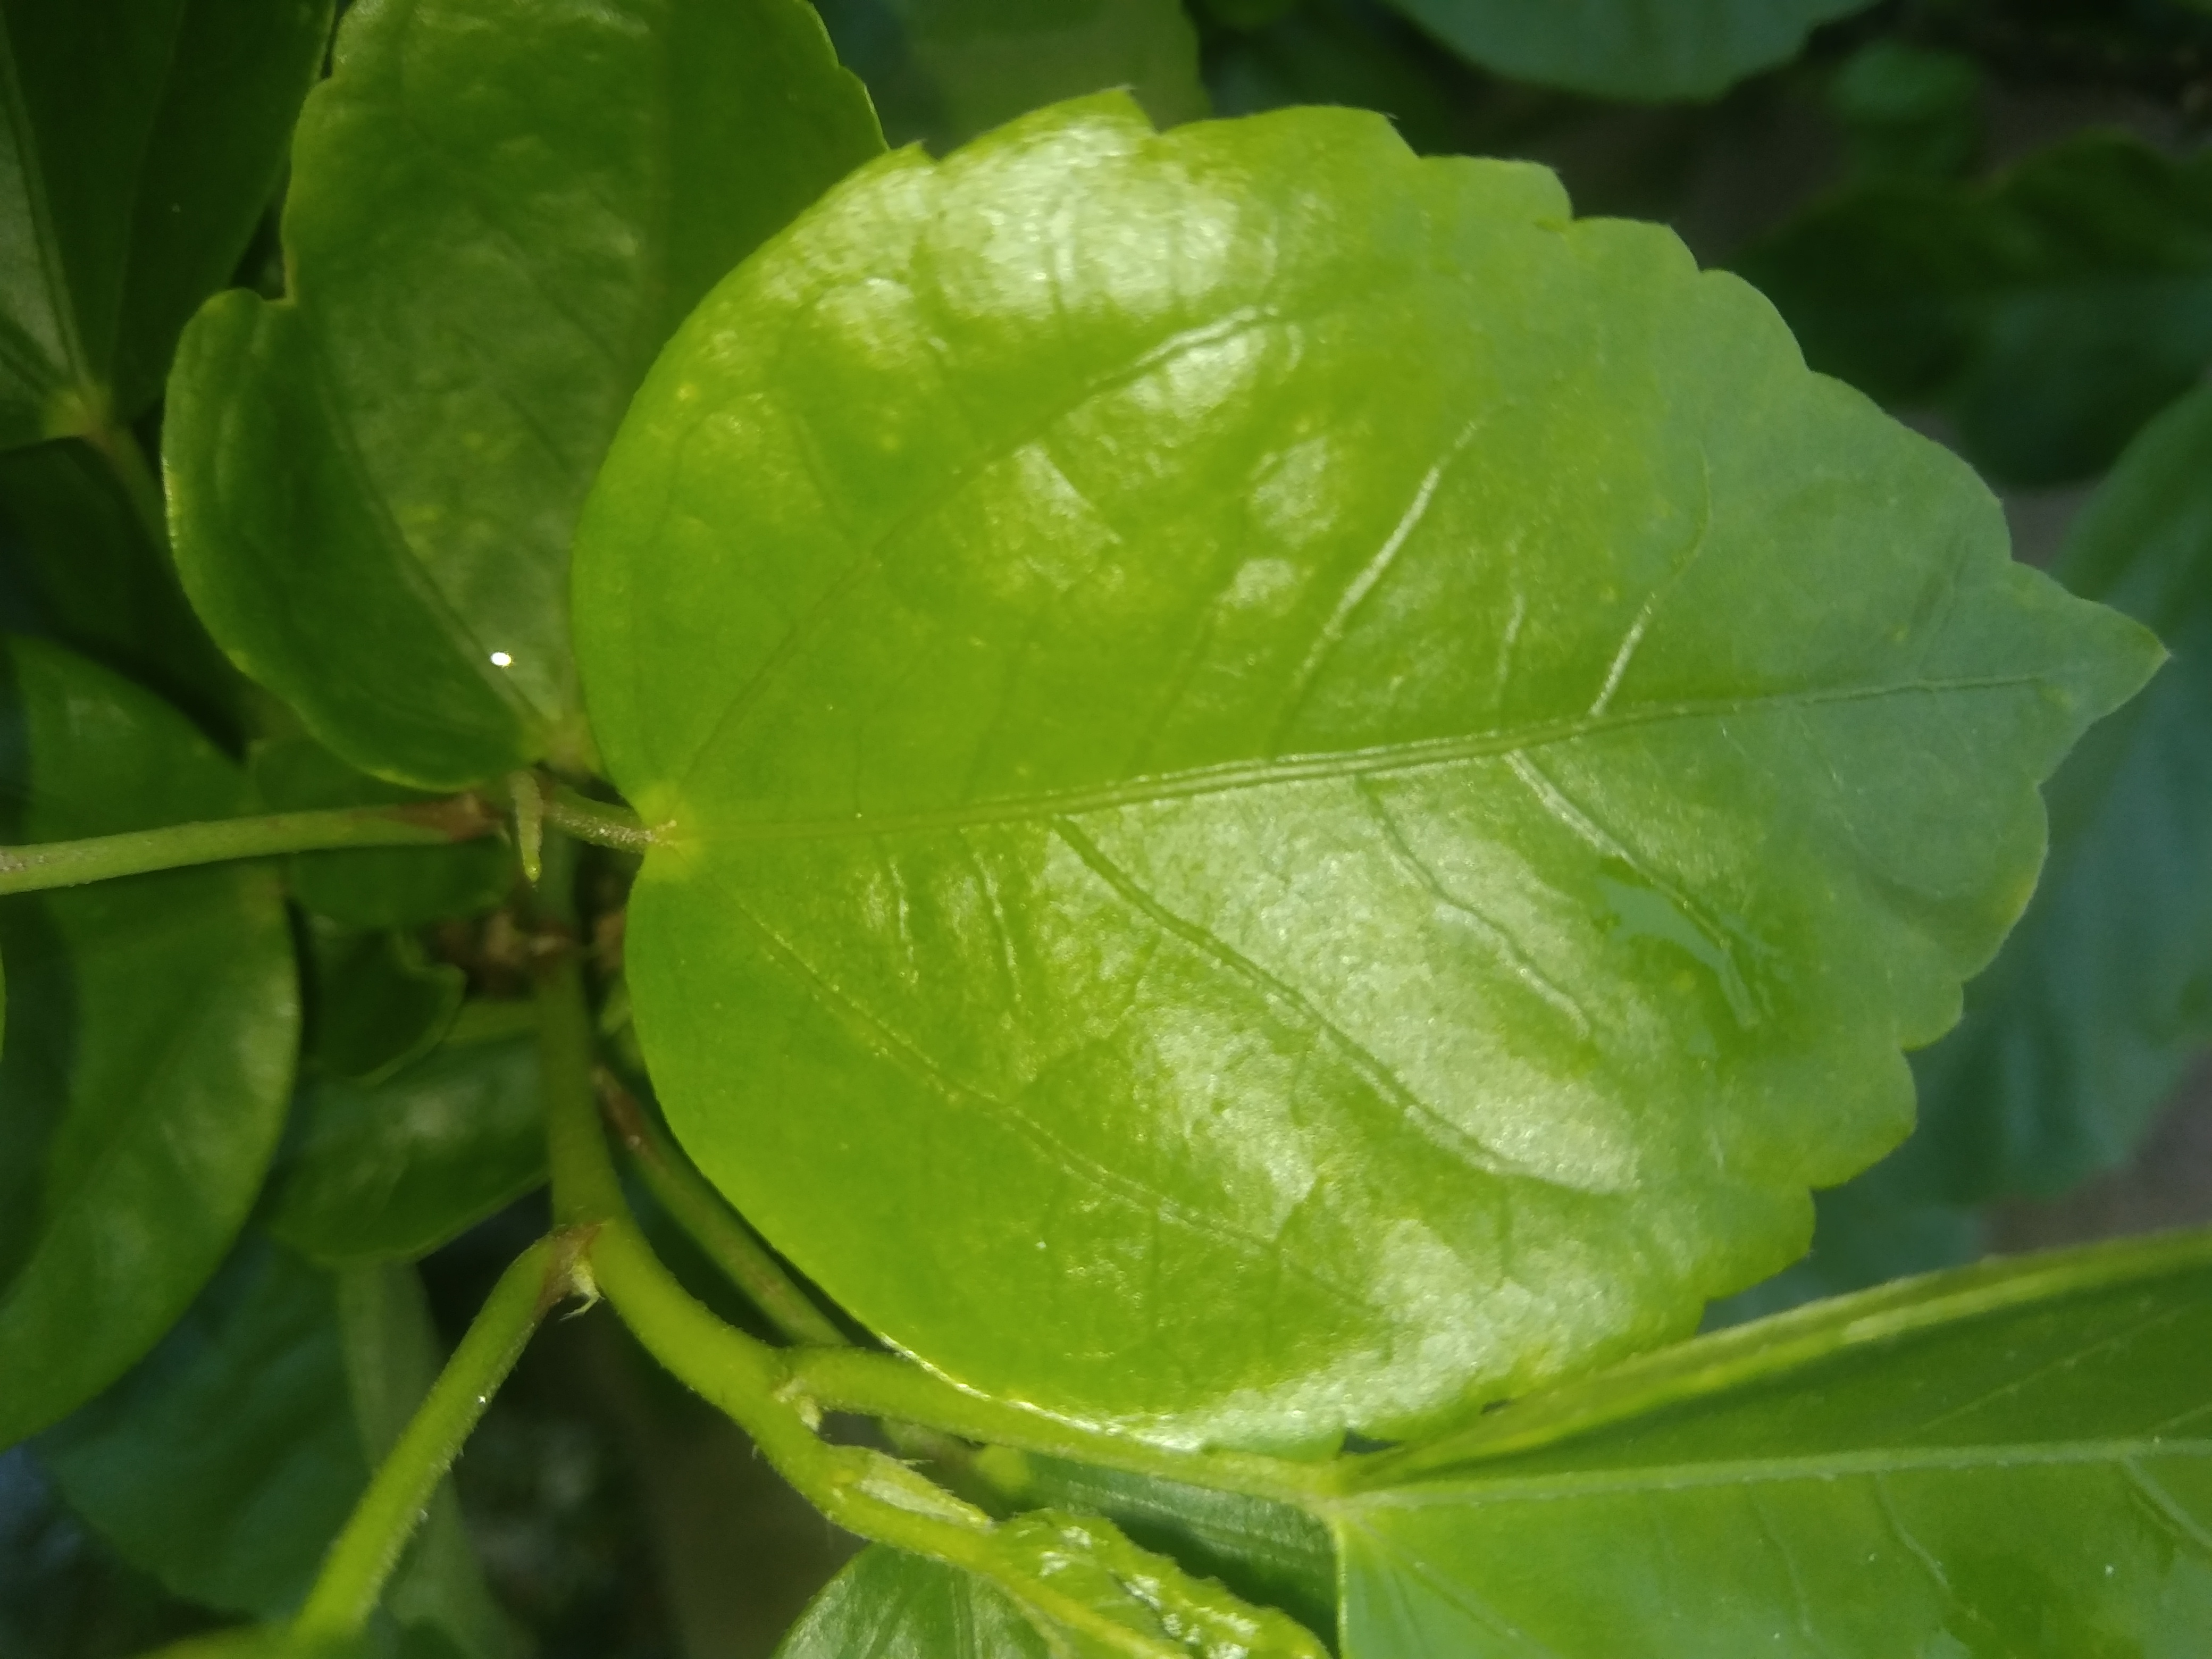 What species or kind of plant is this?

hibiscus
